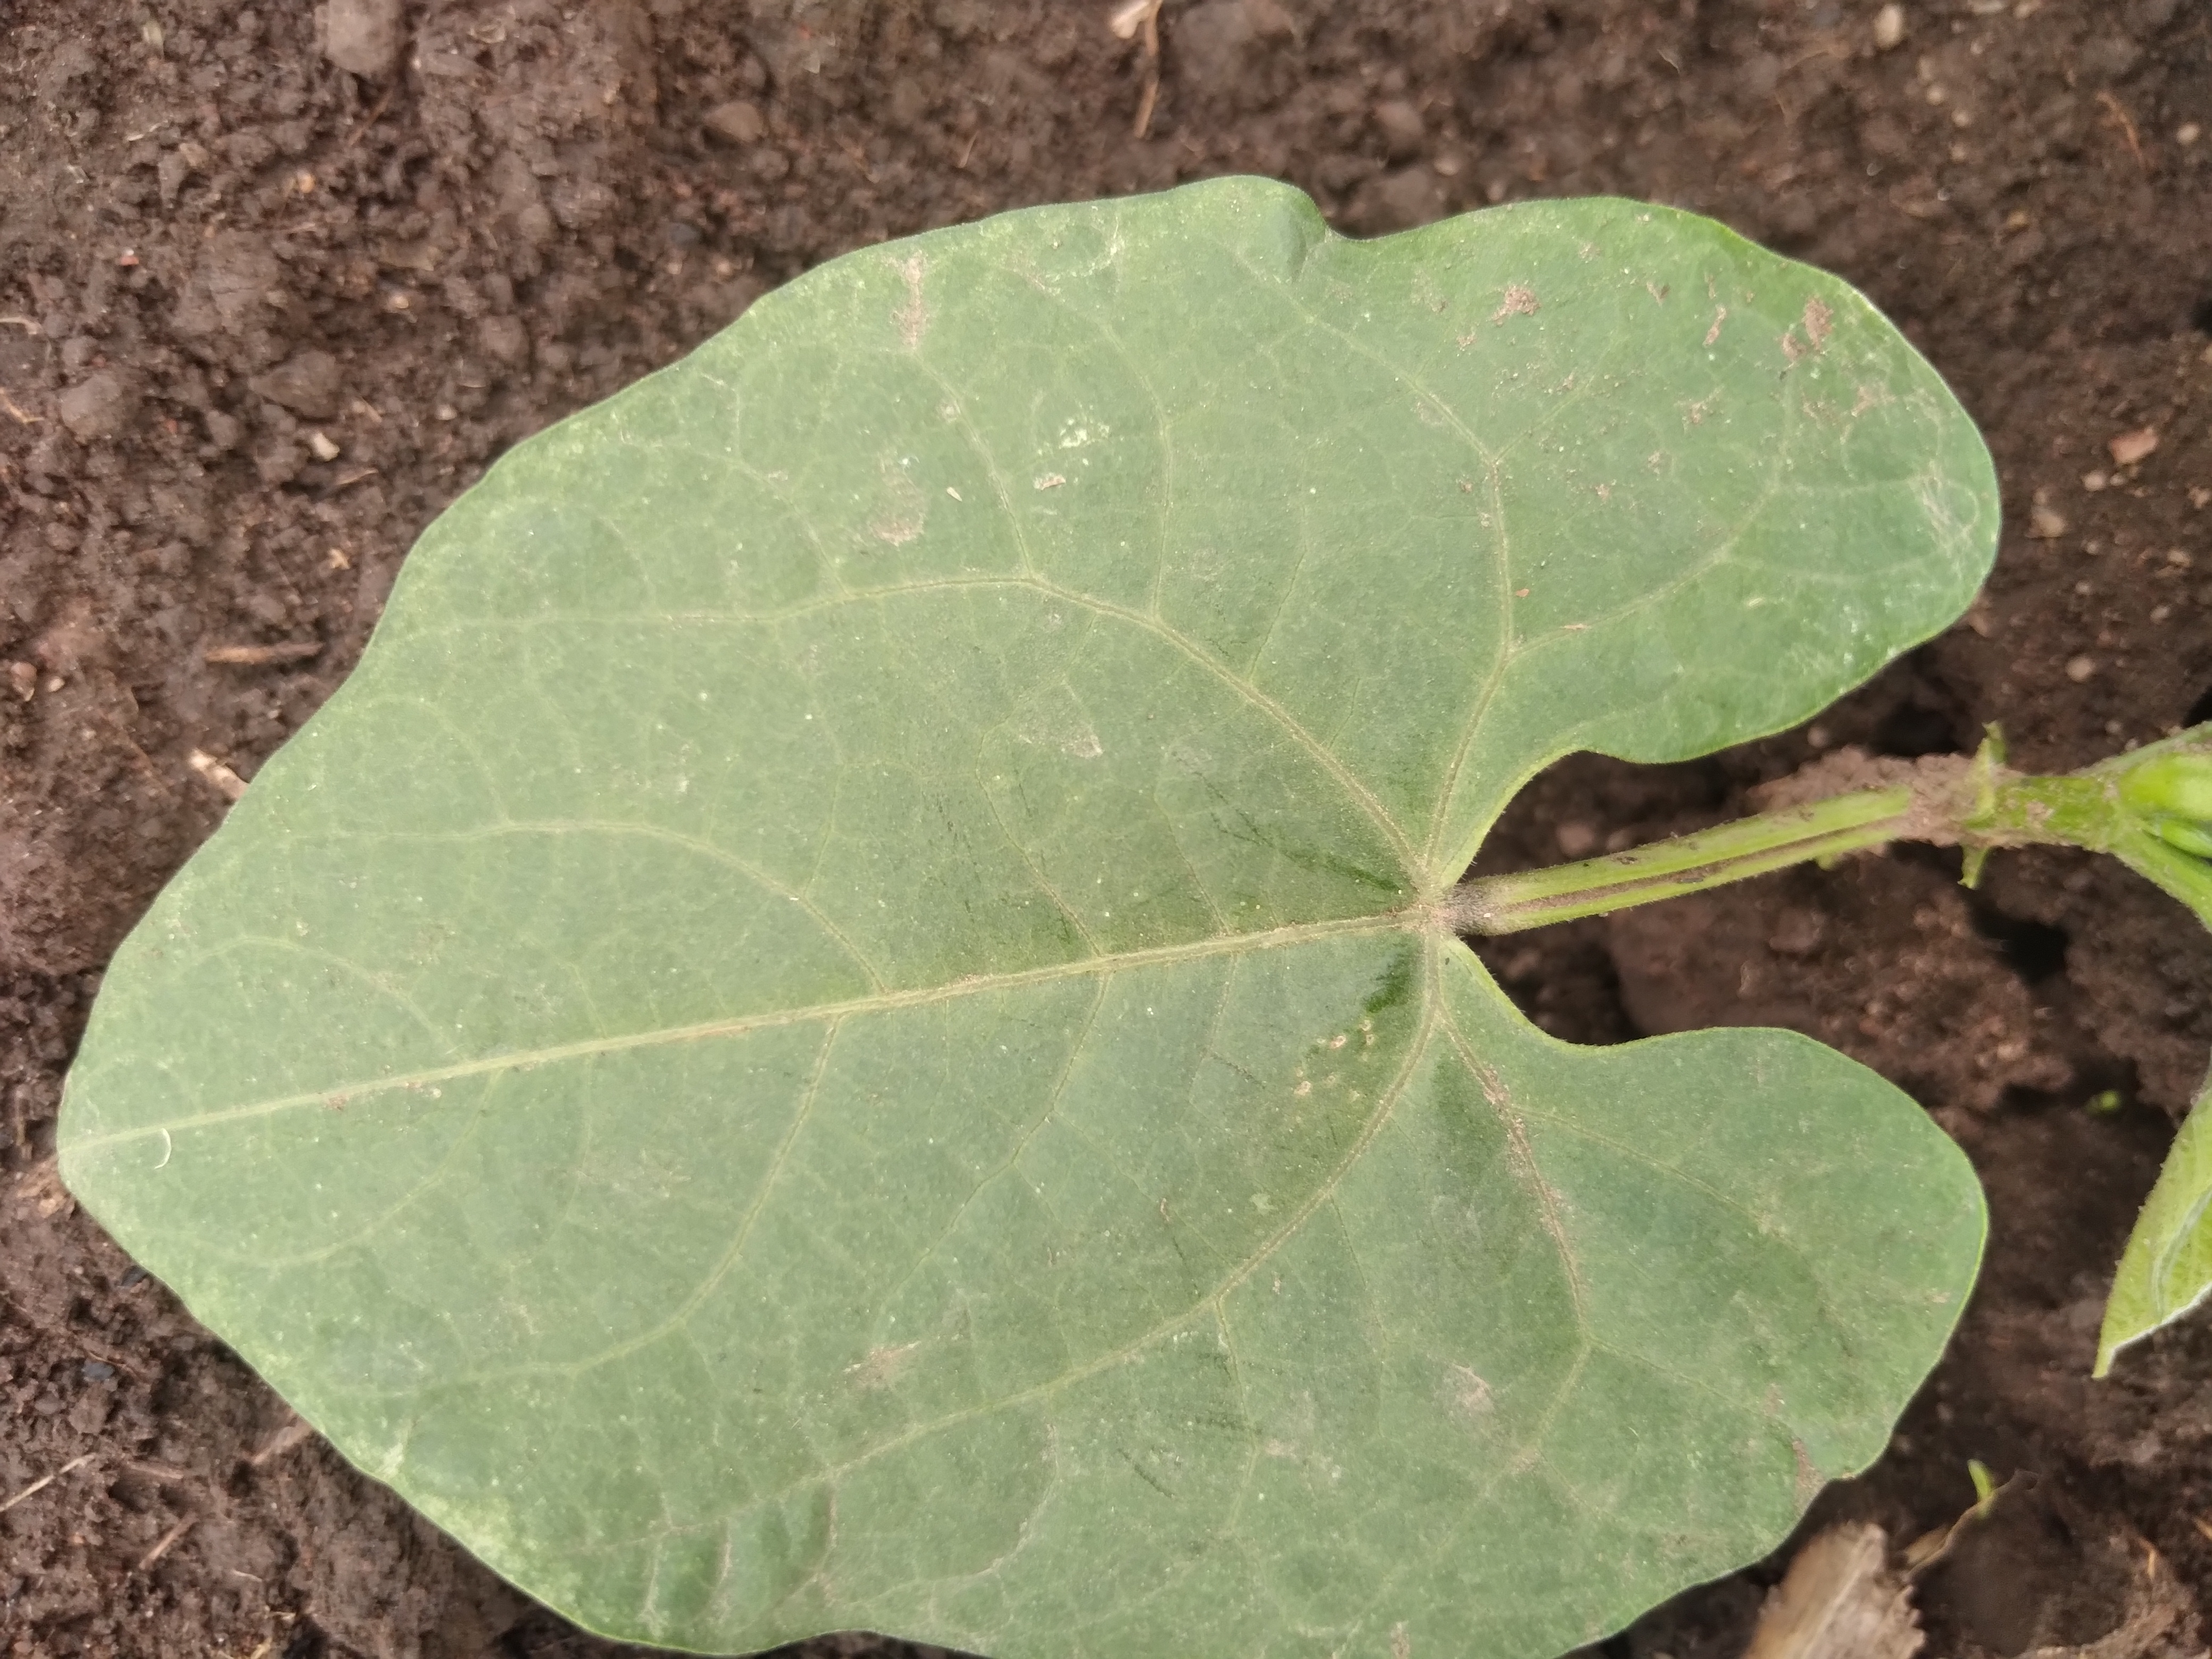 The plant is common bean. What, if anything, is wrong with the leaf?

healthy
